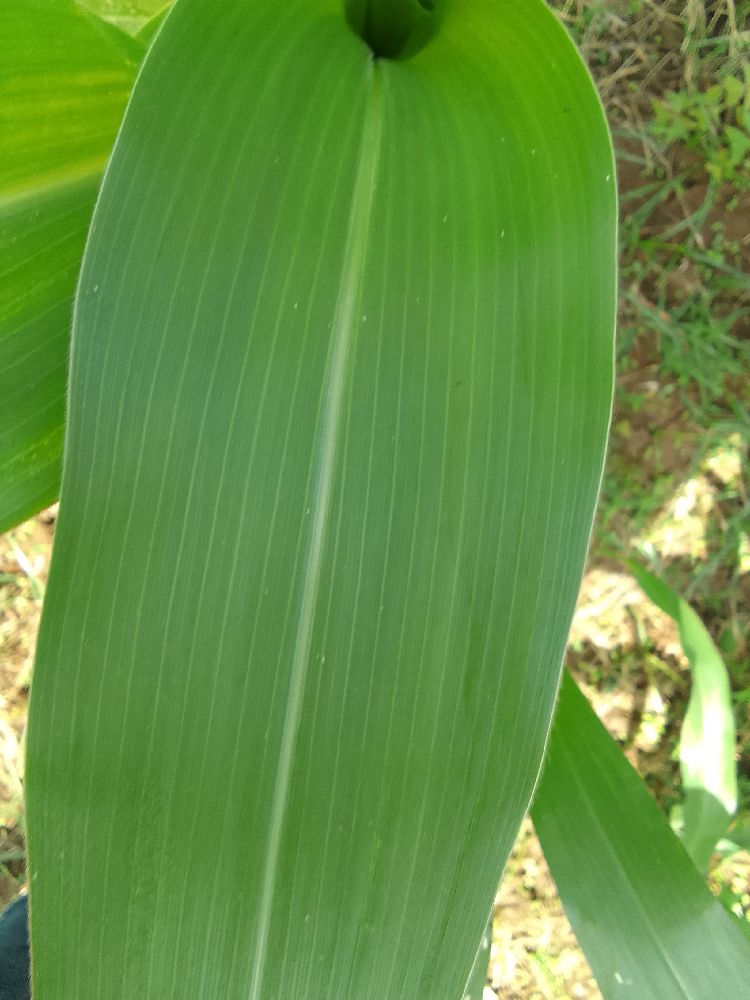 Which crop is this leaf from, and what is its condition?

maize, healthy
